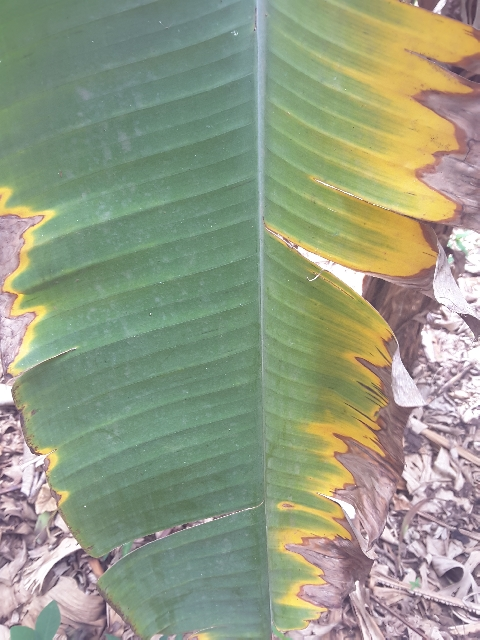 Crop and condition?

banana, fusarium wilt race 1
